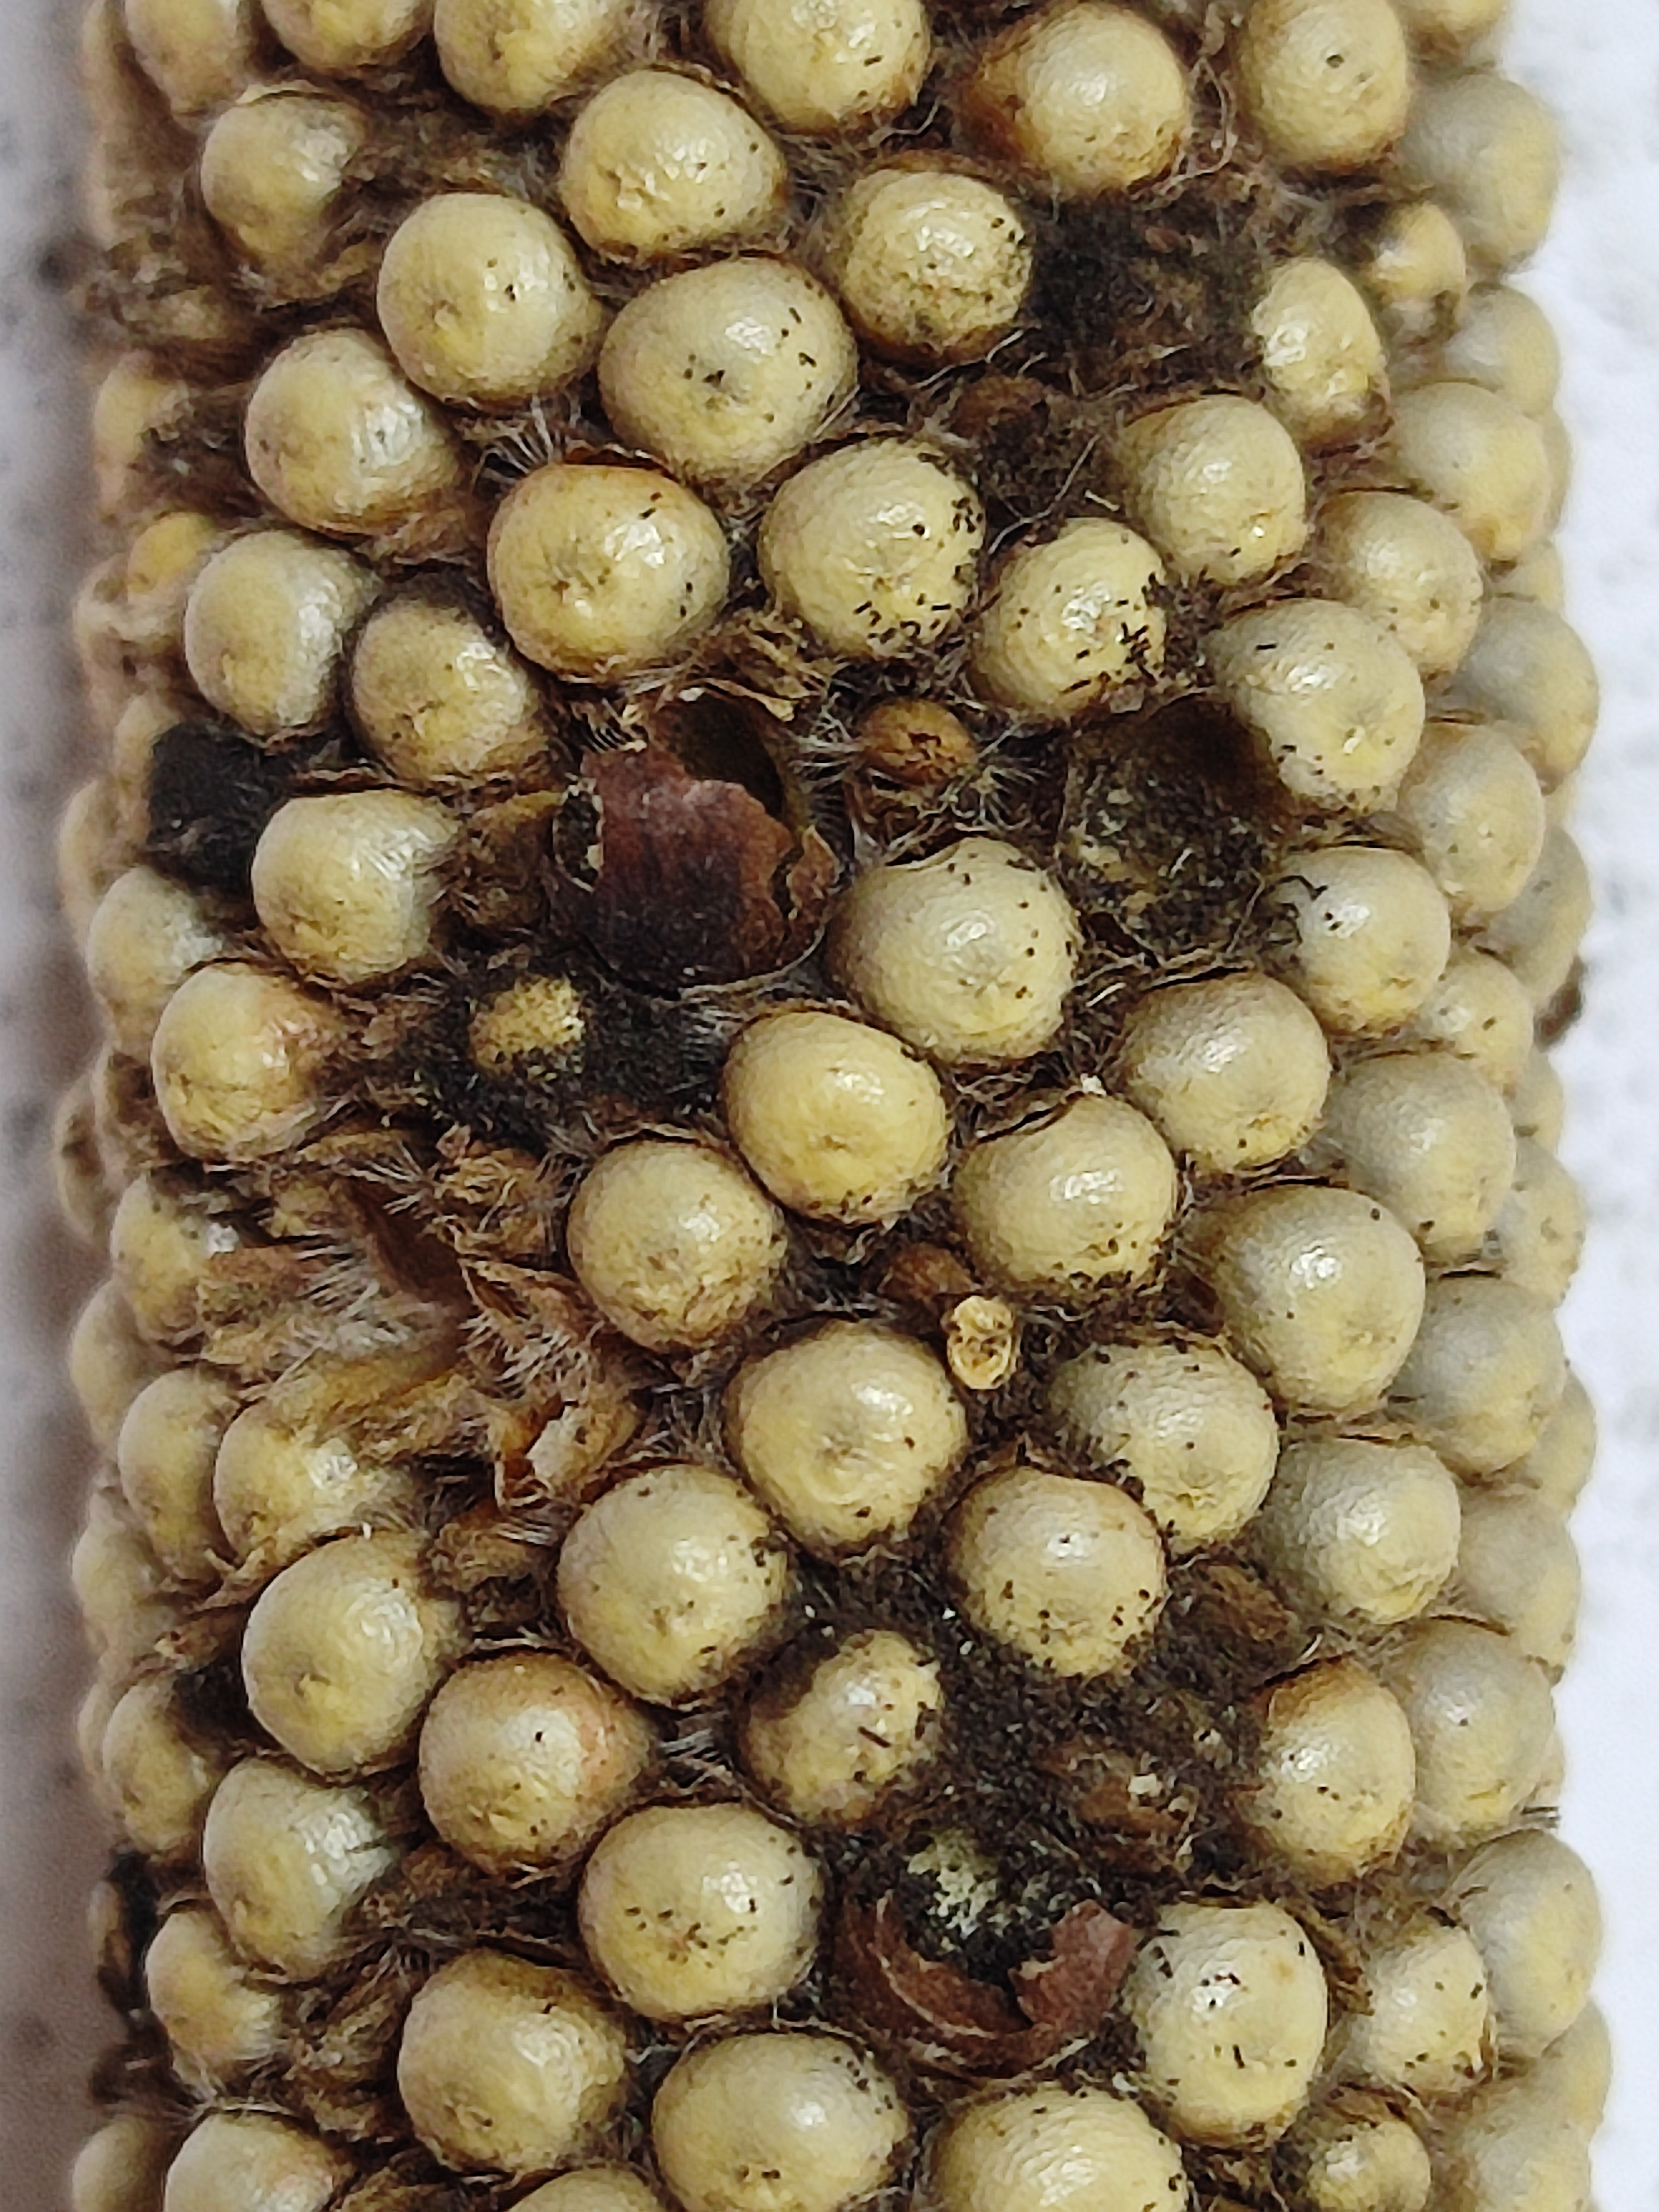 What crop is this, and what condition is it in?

pearl millet, smut
